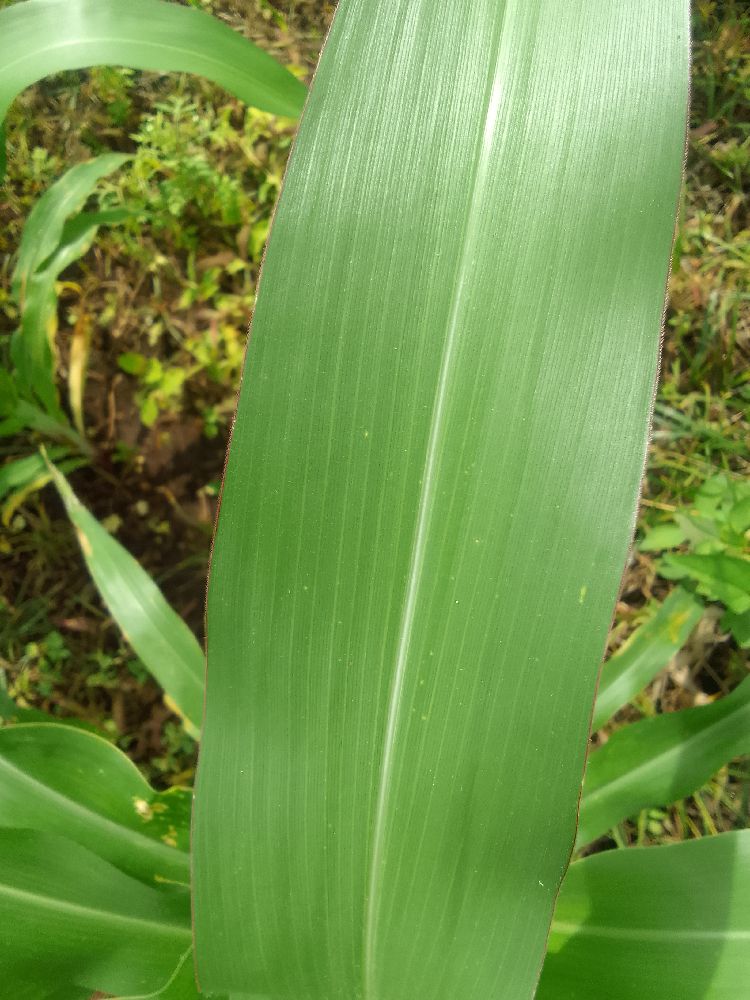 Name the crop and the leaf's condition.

maize, healthy
